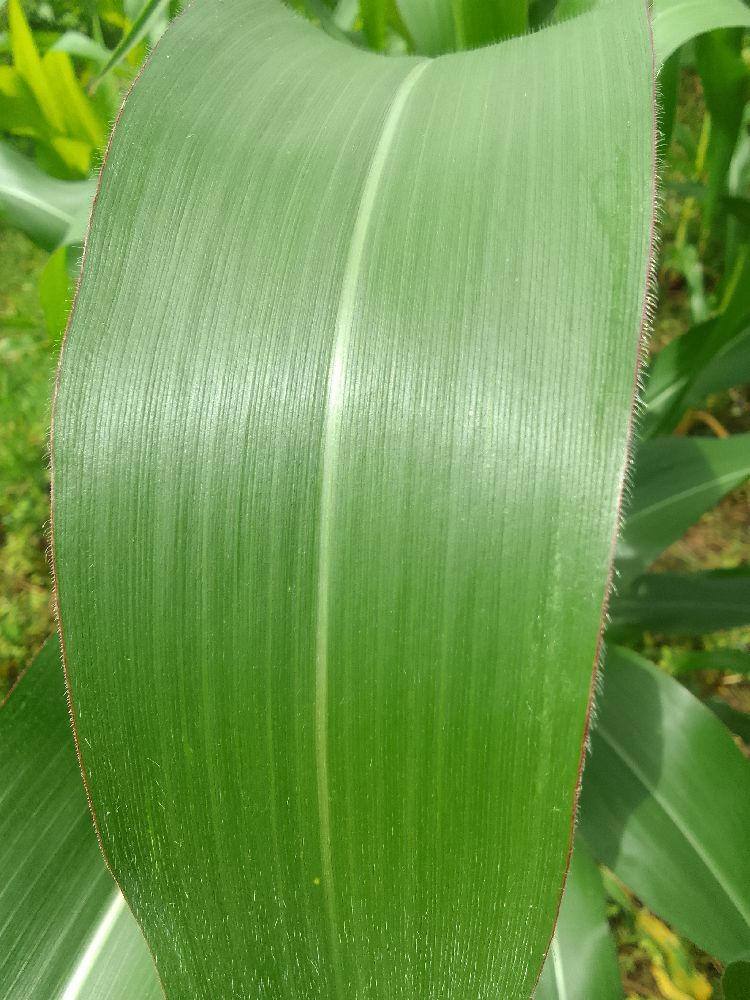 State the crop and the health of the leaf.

maize, healthy
